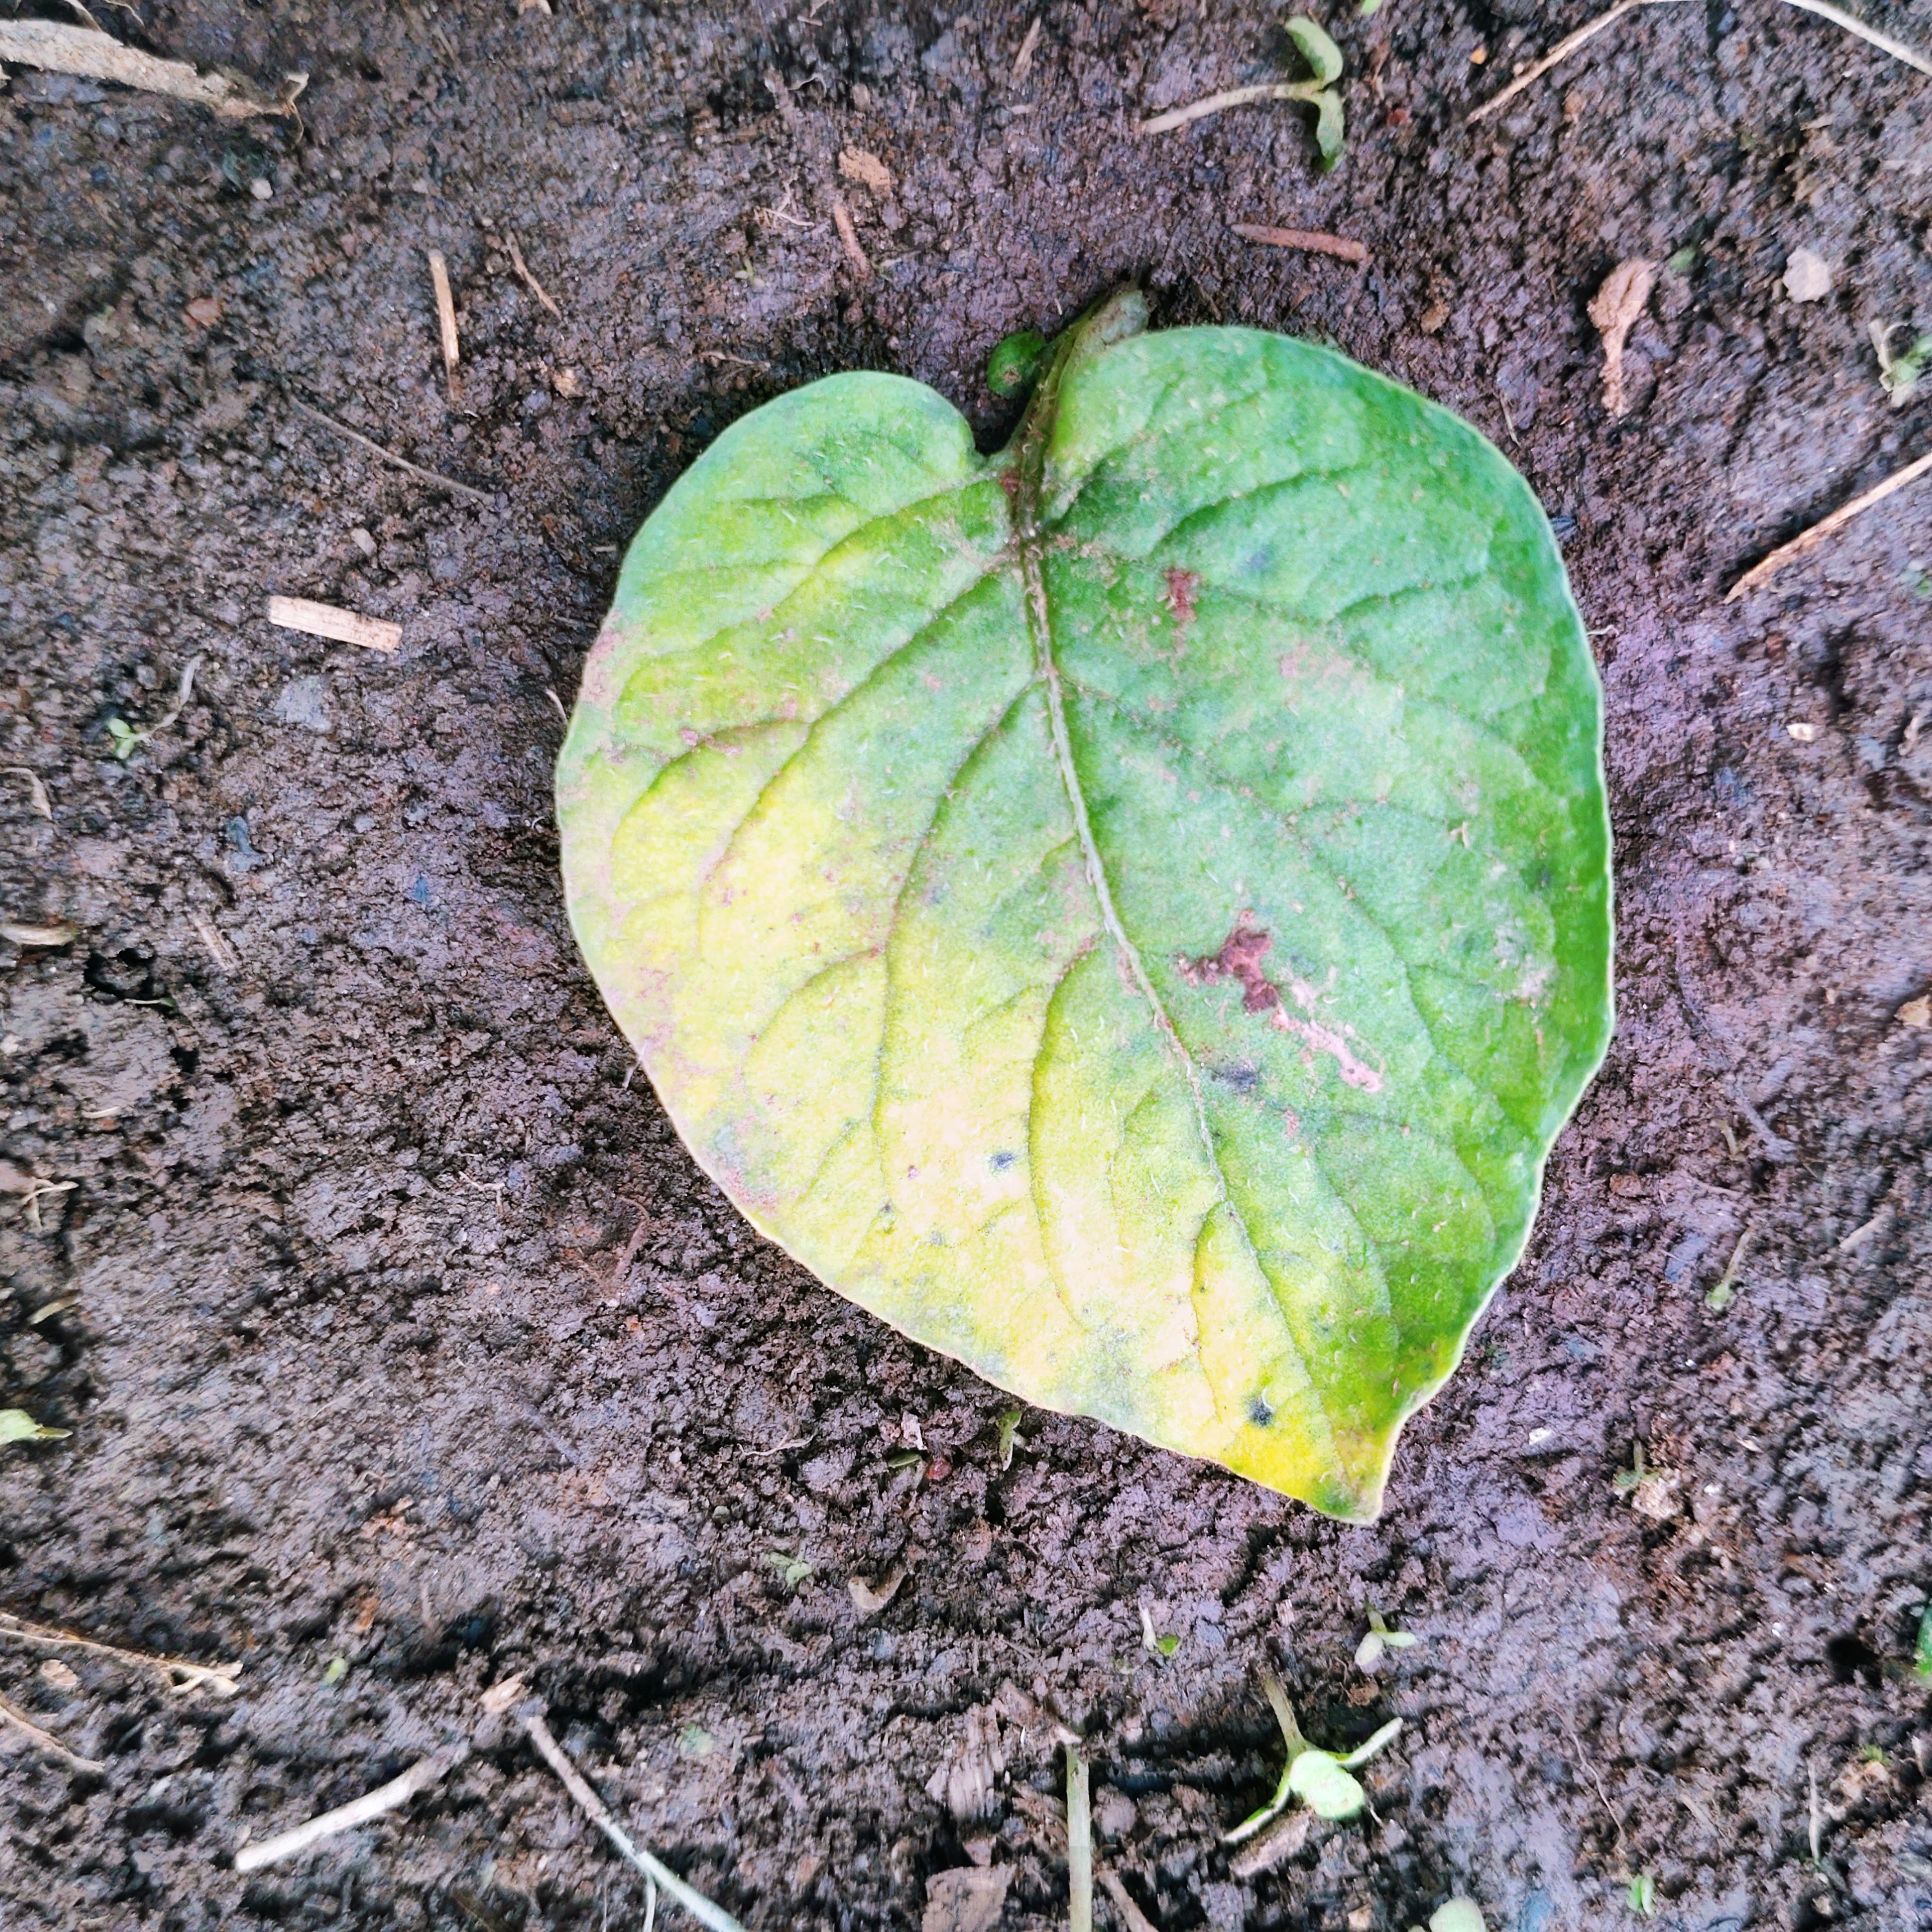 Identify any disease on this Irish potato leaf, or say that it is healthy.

late blight
